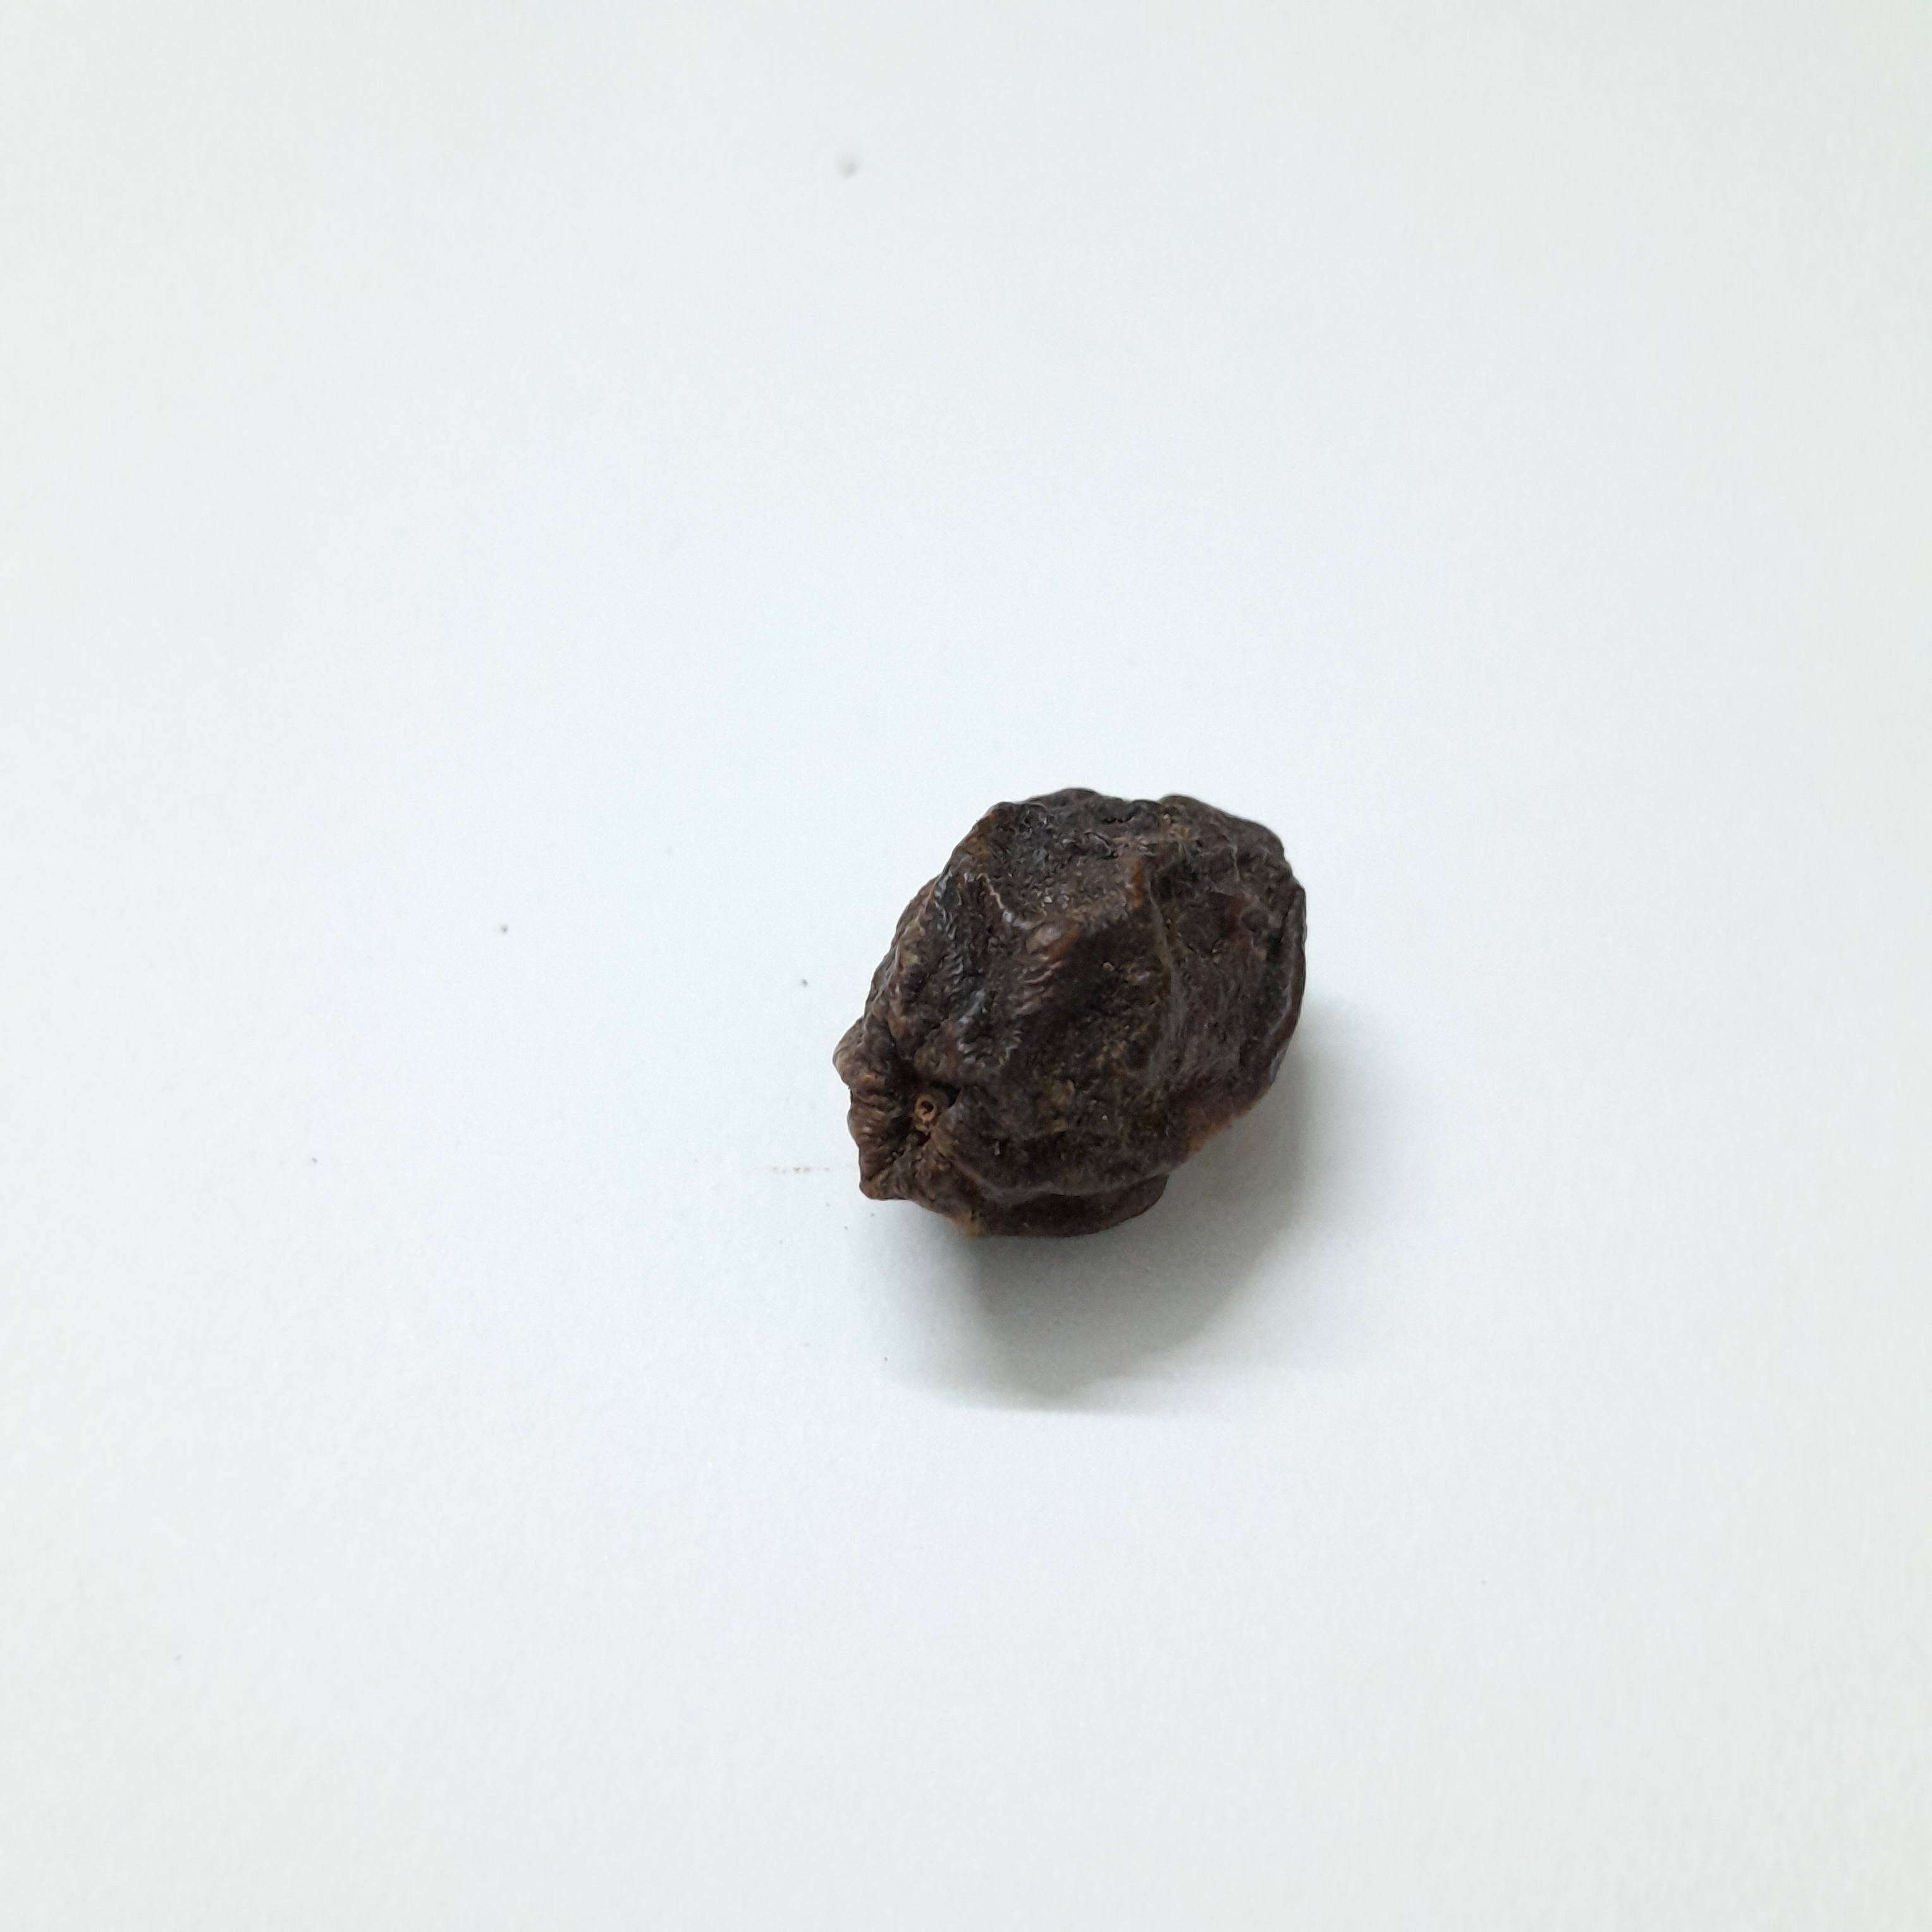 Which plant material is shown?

kadukharik
